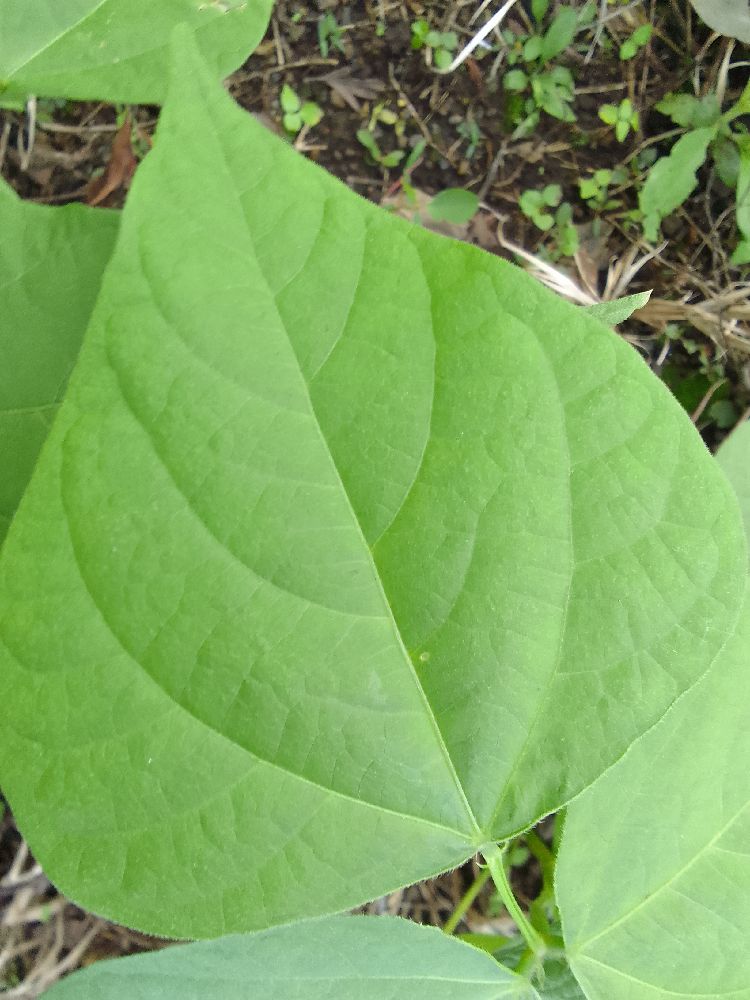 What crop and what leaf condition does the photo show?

common bean, healthy
